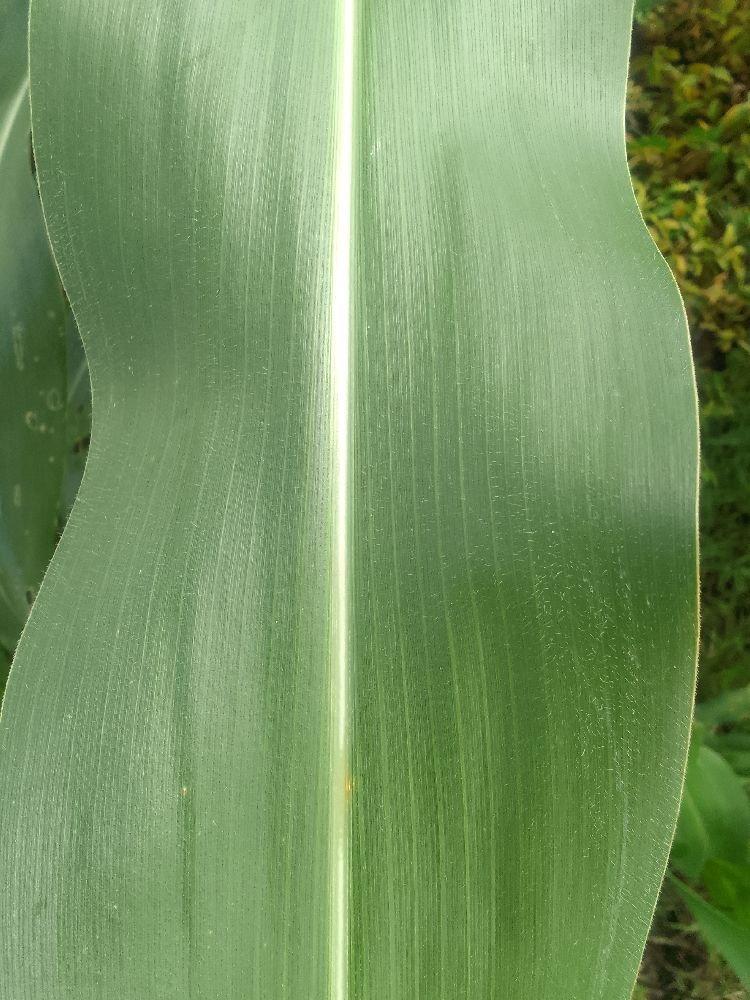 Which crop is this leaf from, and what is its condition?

maize, healthy
